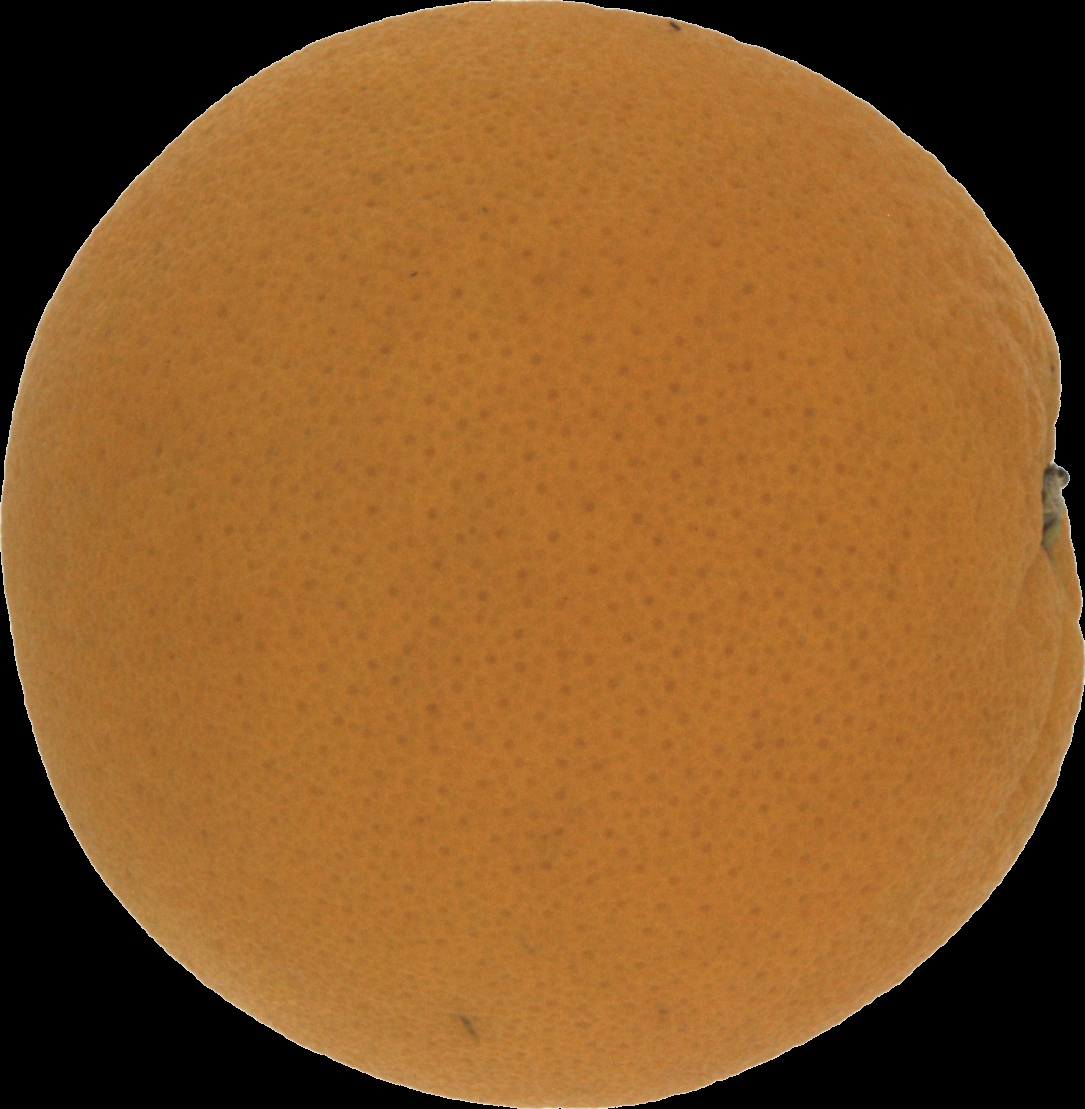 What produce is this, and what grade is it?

orange, good
